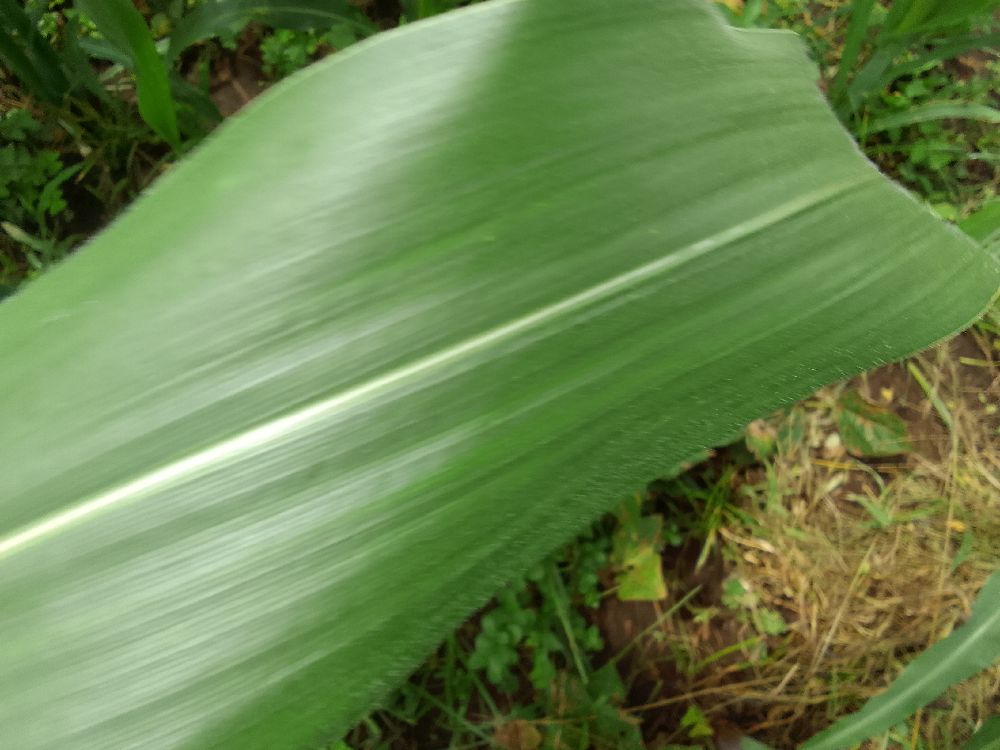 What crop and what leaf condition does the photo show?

maize, healthy
